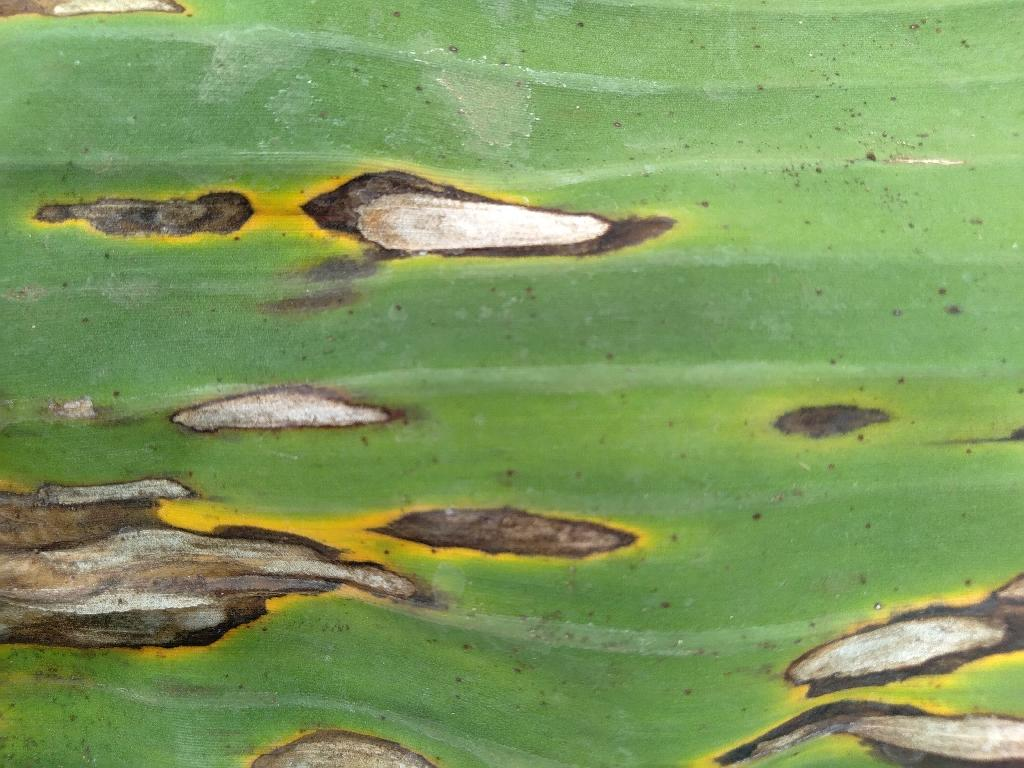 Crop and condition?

banana, black sigatoka
